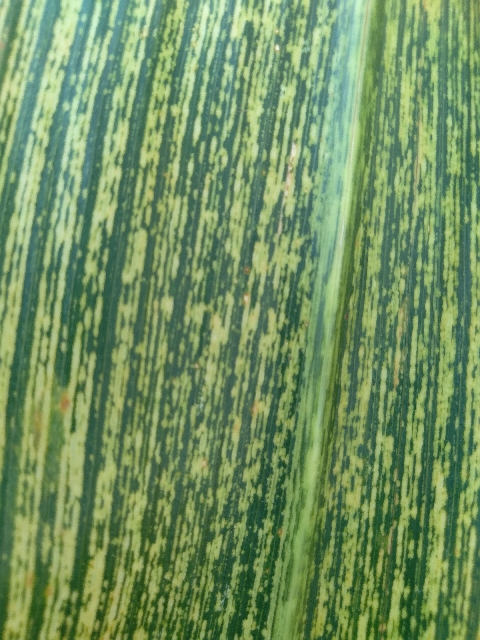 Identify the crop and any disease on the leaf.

maize, maize streak virus
